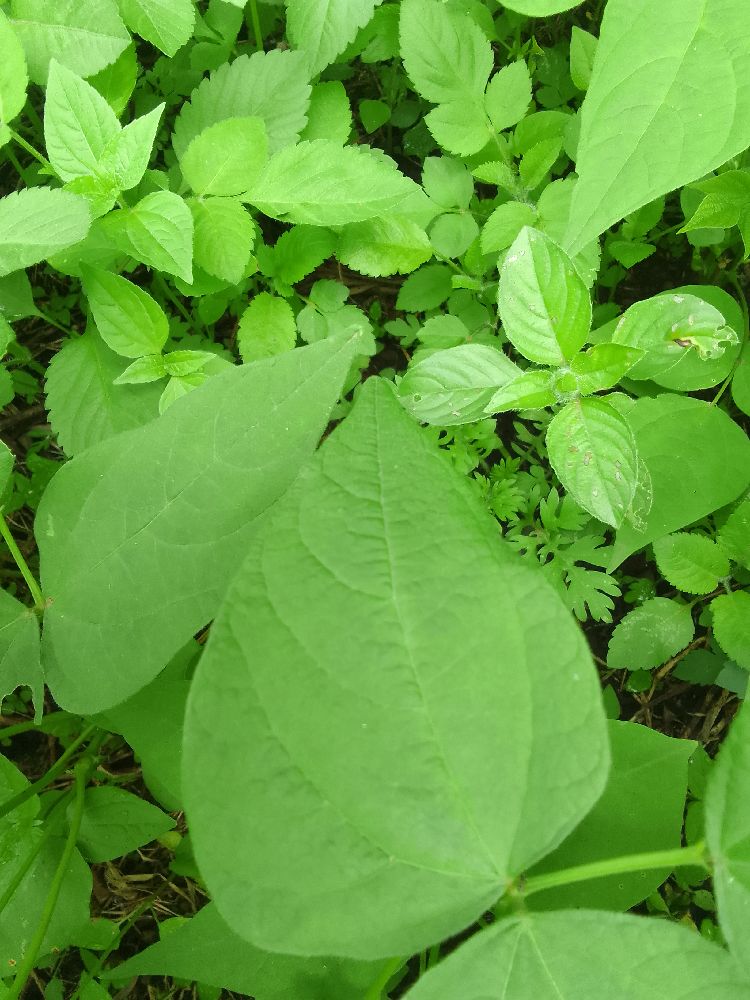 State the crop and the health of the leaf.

common bean, healthy
